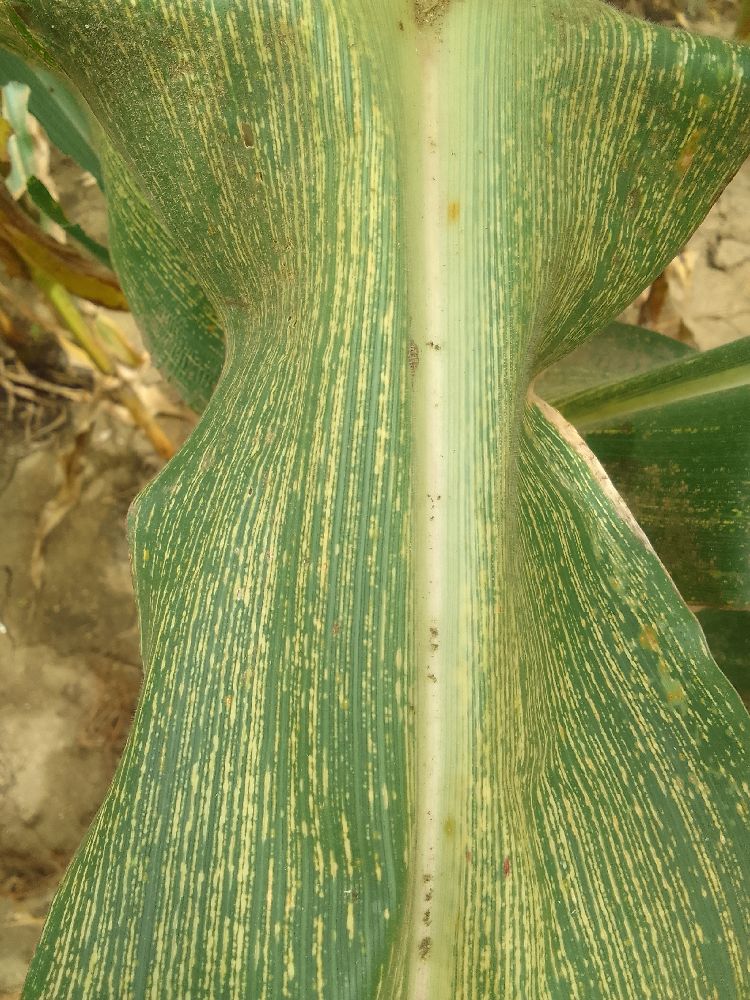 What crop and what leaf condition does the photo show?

maize, maize streak virus
